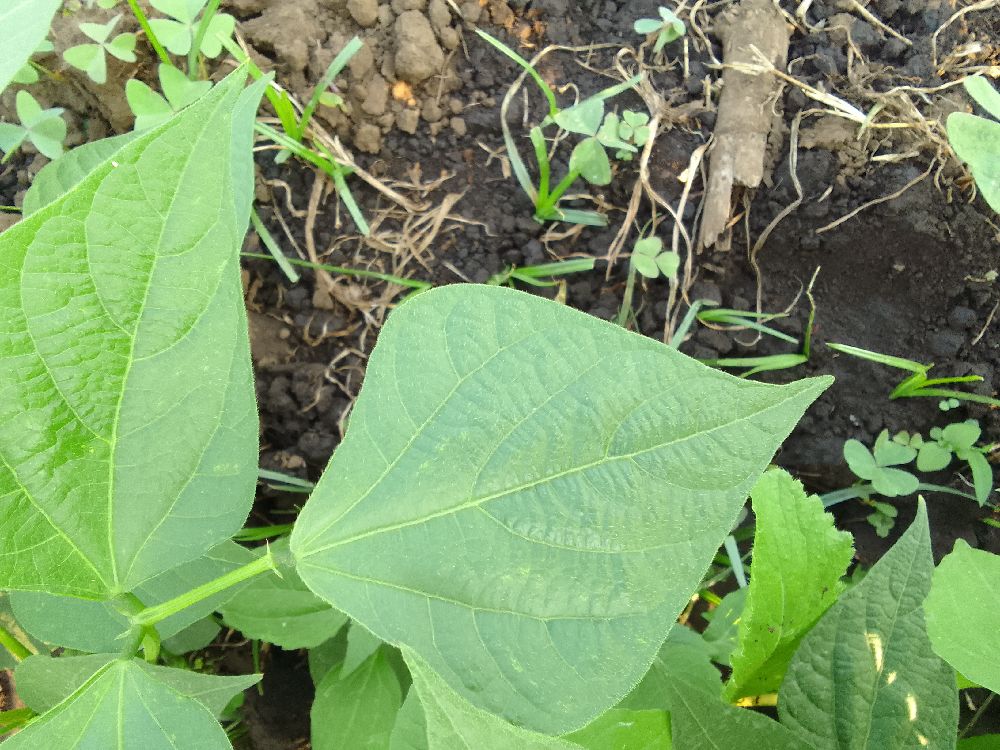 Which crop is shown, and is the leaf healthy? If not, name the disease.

common bean, healthy
